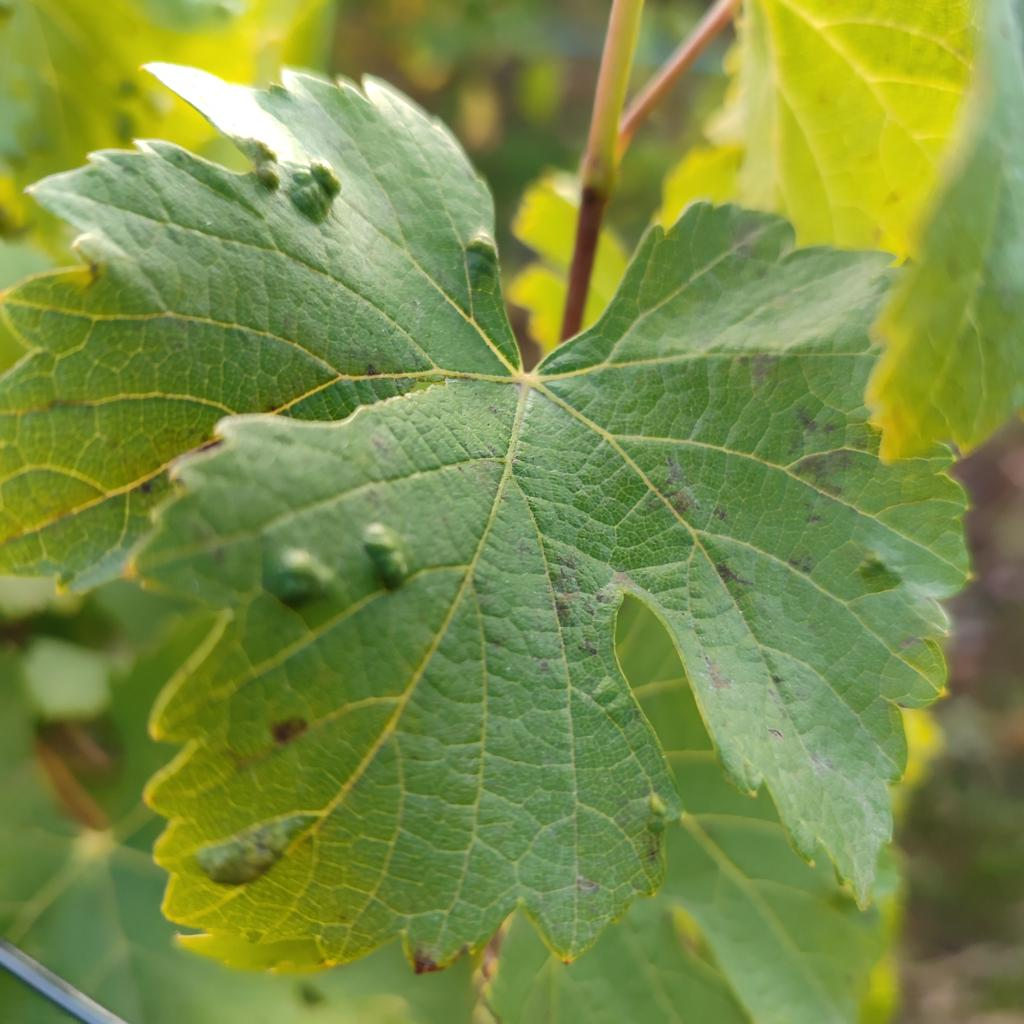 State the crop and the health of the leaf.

grapevine, erineum mite
